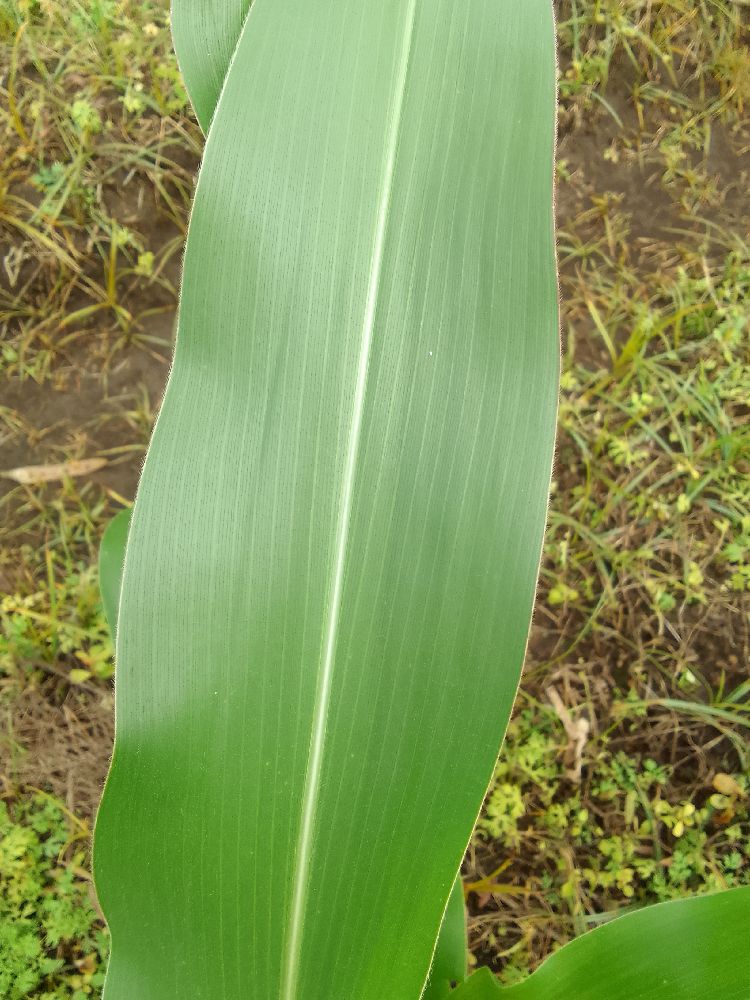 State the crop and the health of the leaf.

maize, healthy
